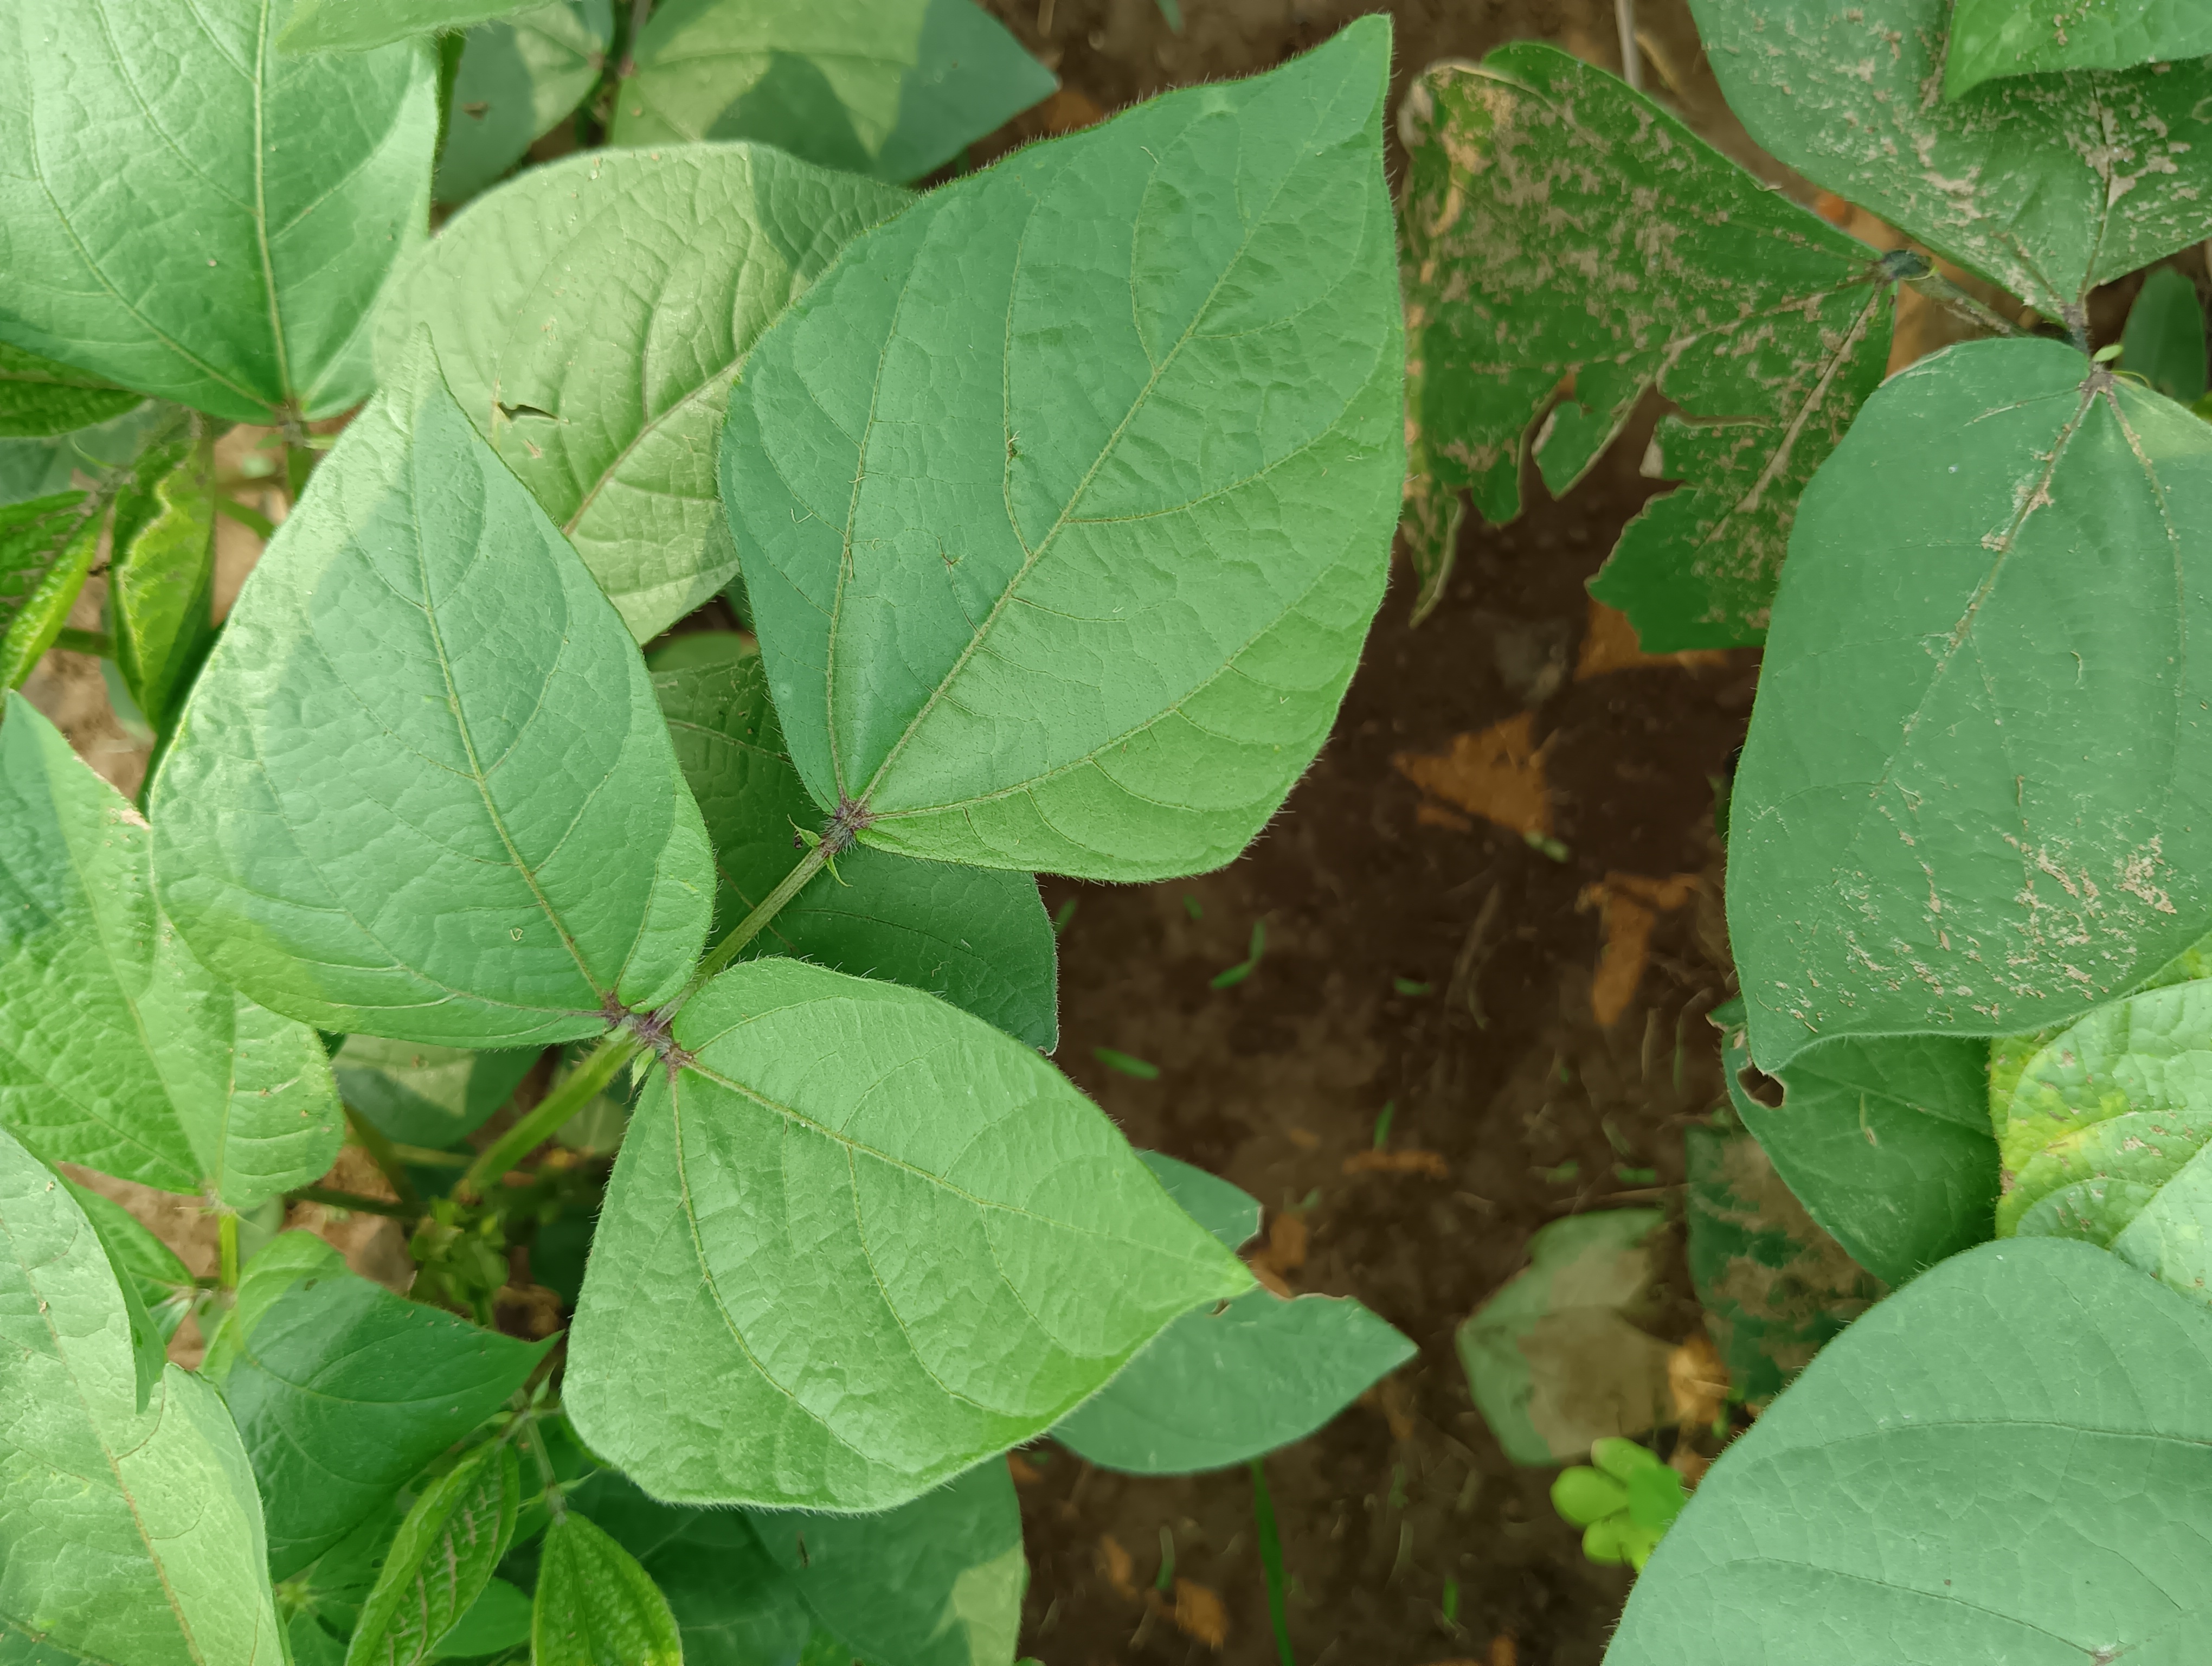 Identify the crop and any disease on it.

mungbean, healthy
